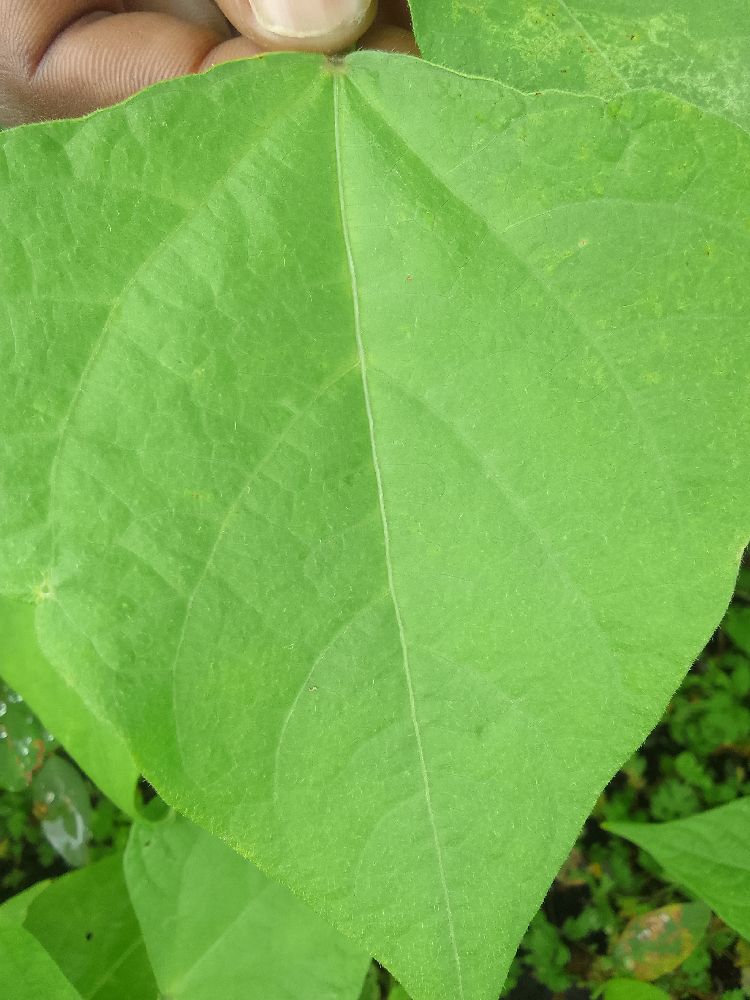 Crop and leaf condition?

common bean, healthy
